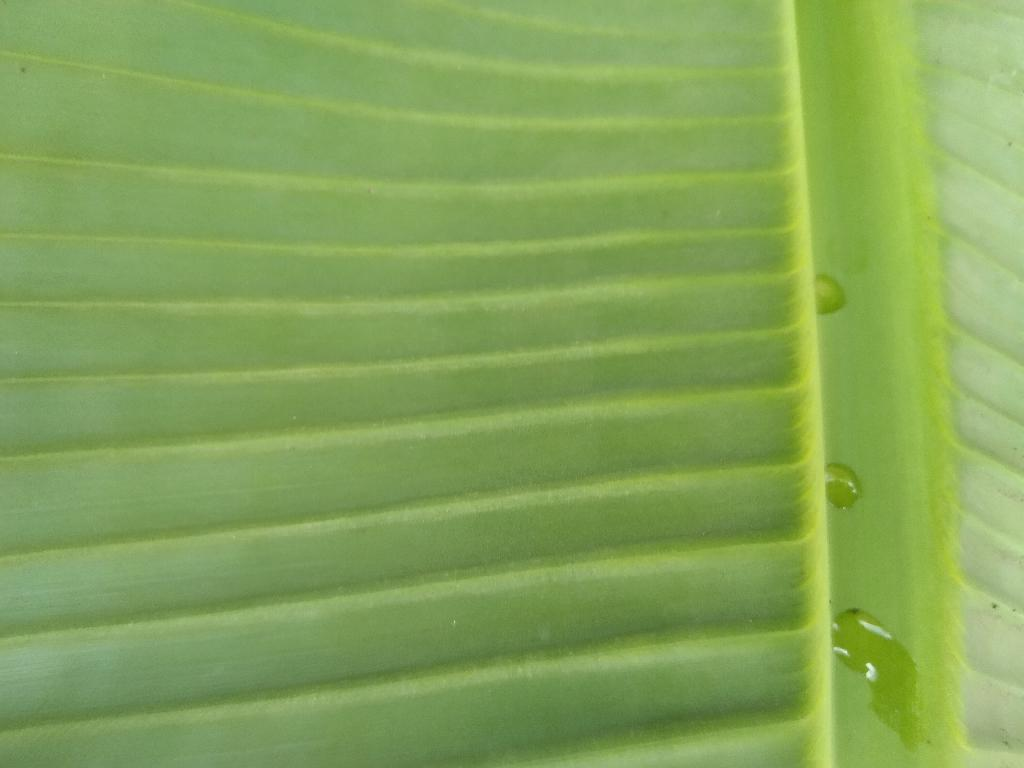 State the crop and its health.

banana, healthy
